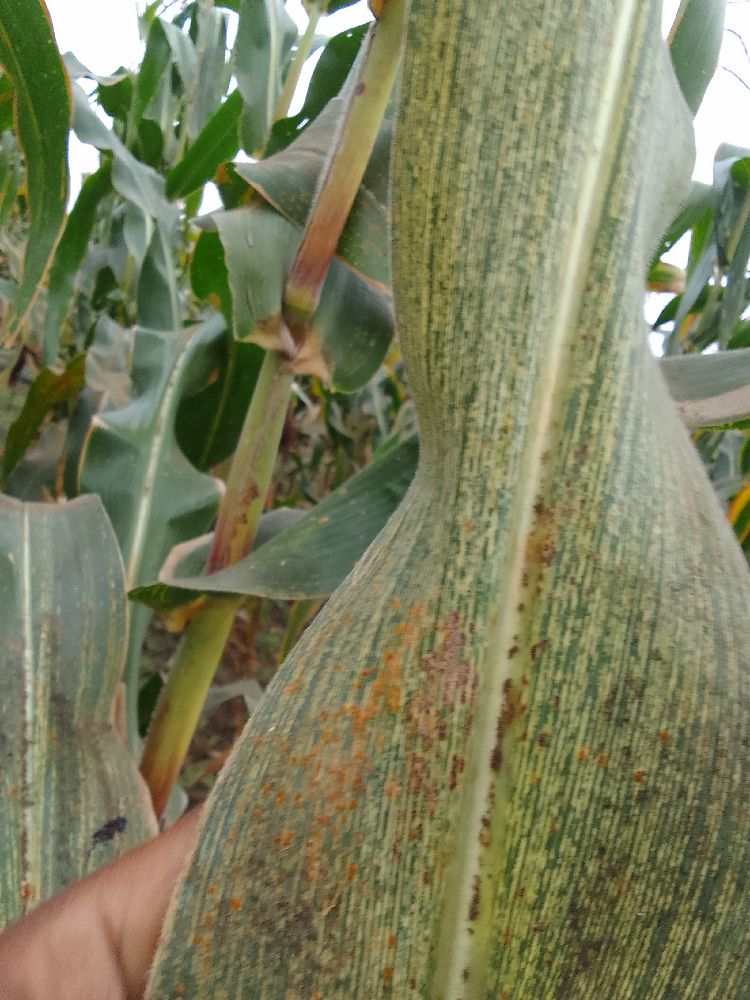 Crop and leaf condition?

maize, maize streak virus
